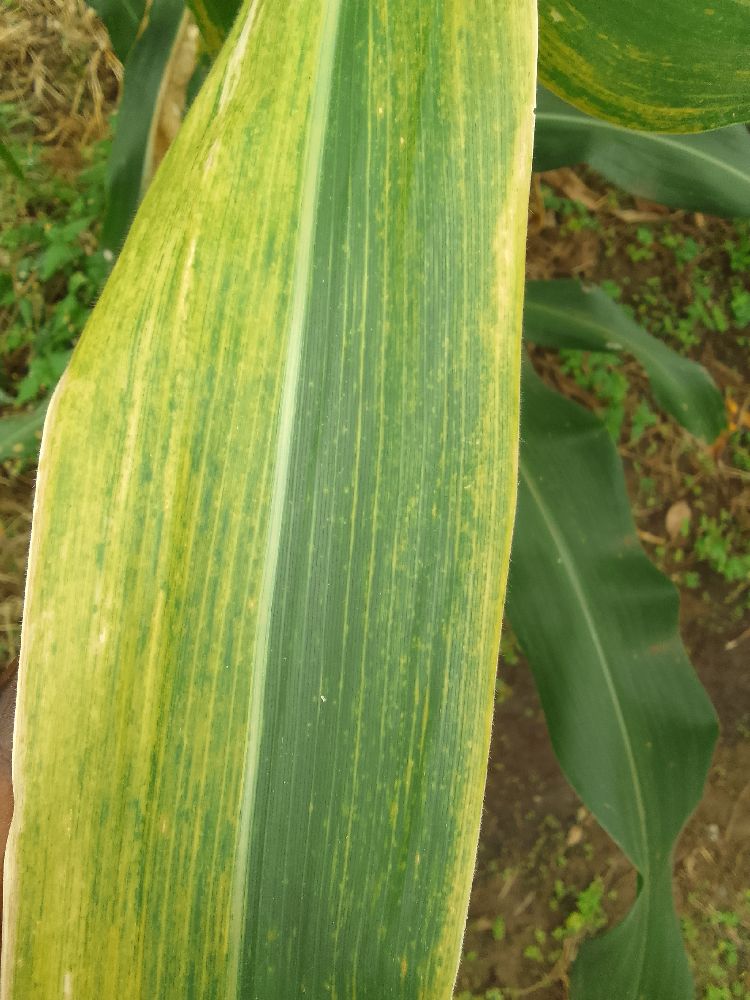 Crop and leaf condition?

maize, maize lethal necrosis
